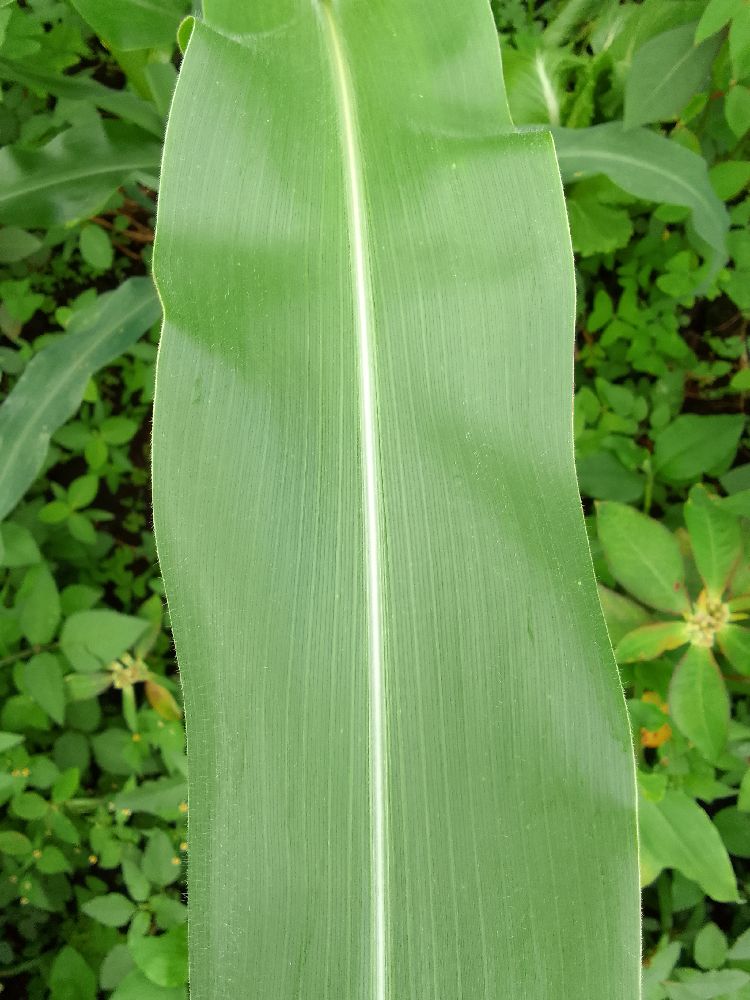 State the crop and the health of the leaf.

maize, healthy
